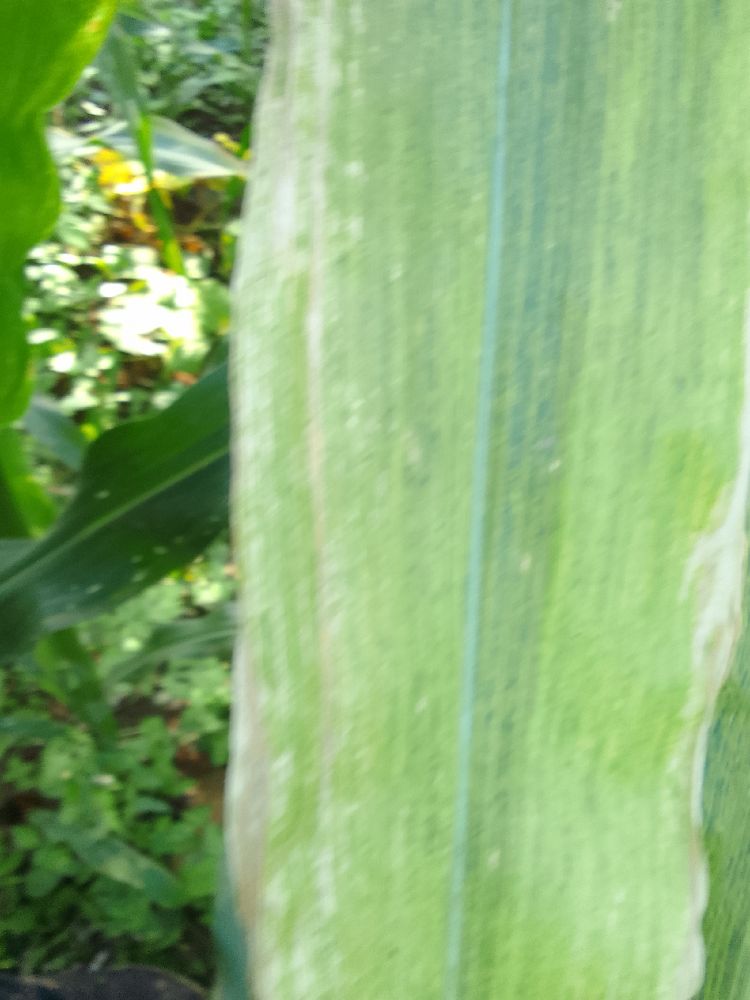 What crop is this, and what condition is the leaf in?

maize, maize lethal necrosis
